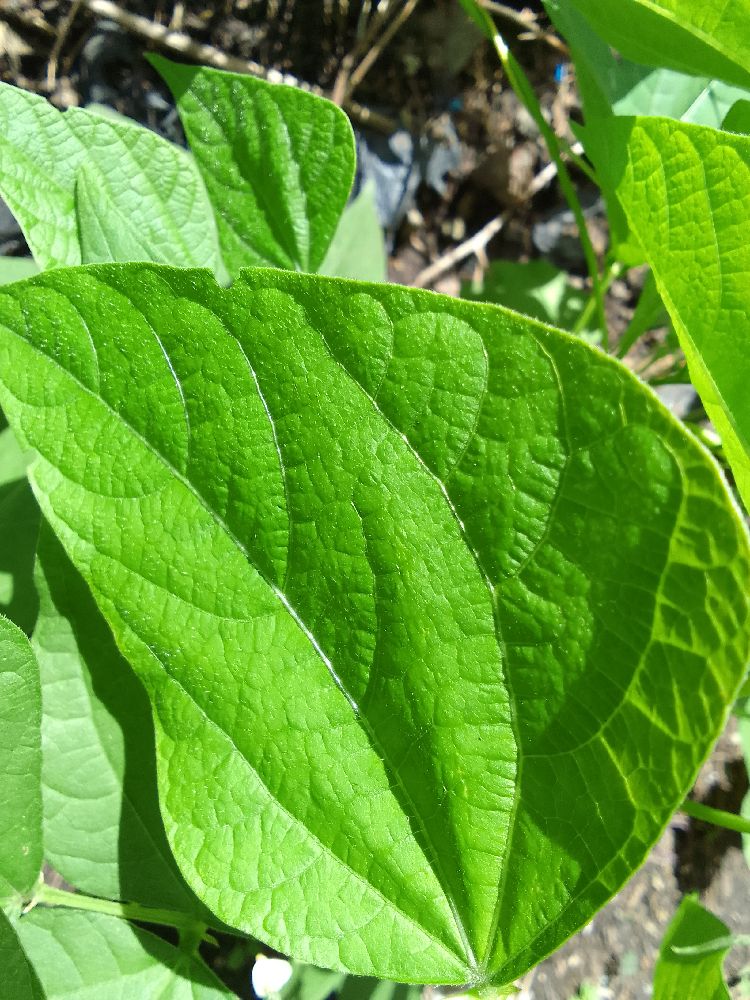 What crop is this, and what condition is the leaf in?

common bean, healthy
